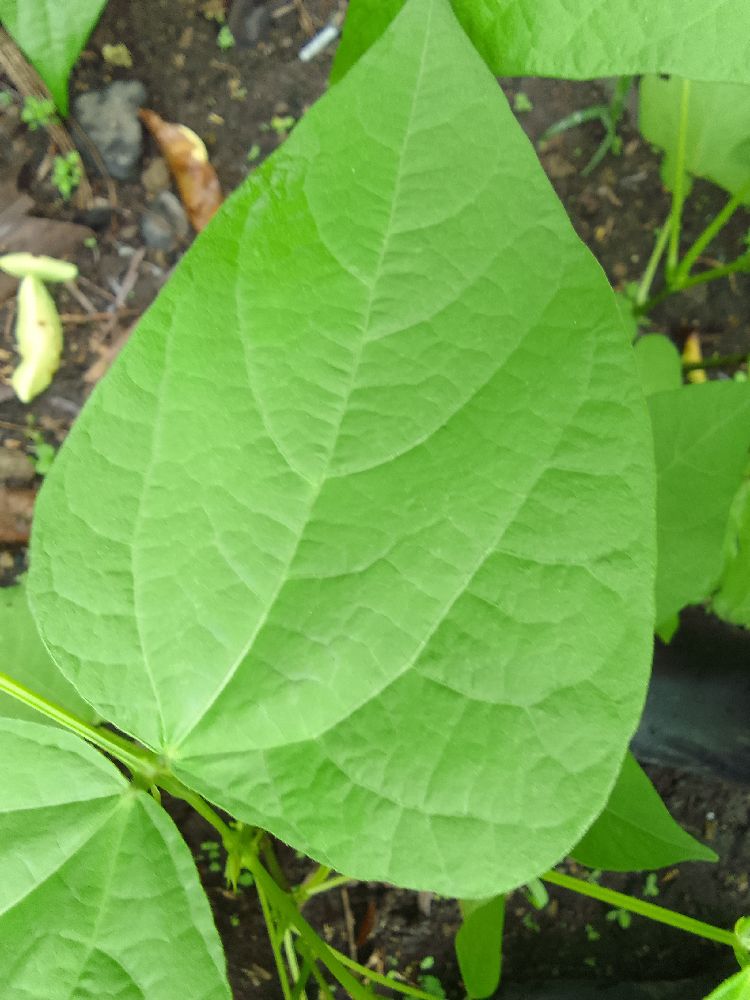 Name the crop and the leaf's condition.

common bean, healthy
